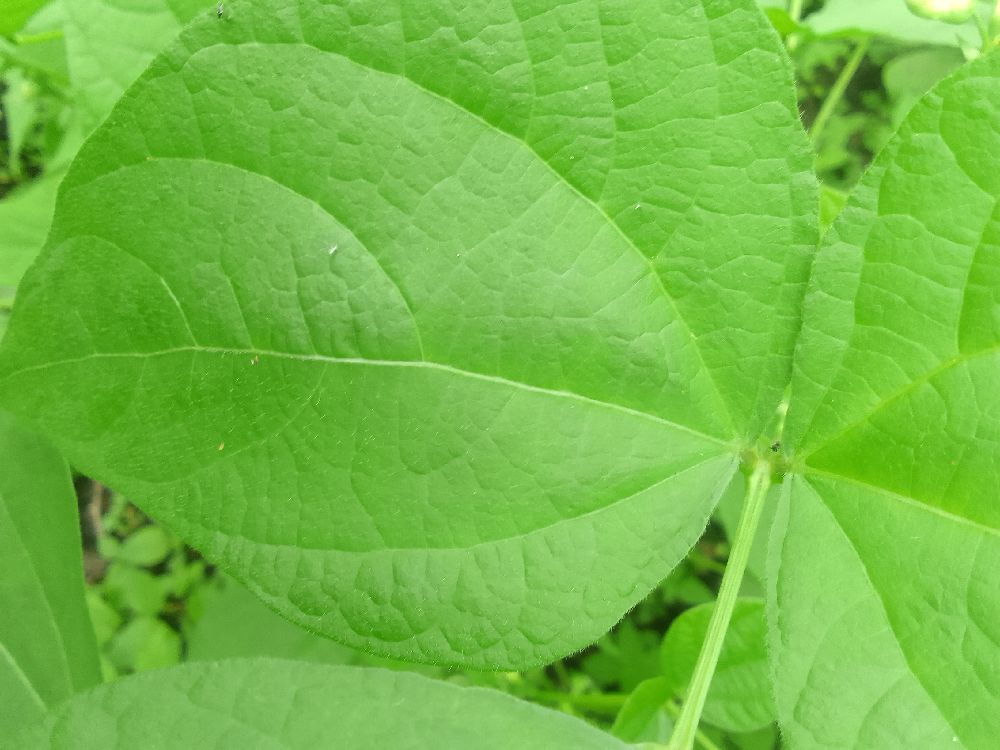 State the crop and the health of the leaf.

common bean, healthy
